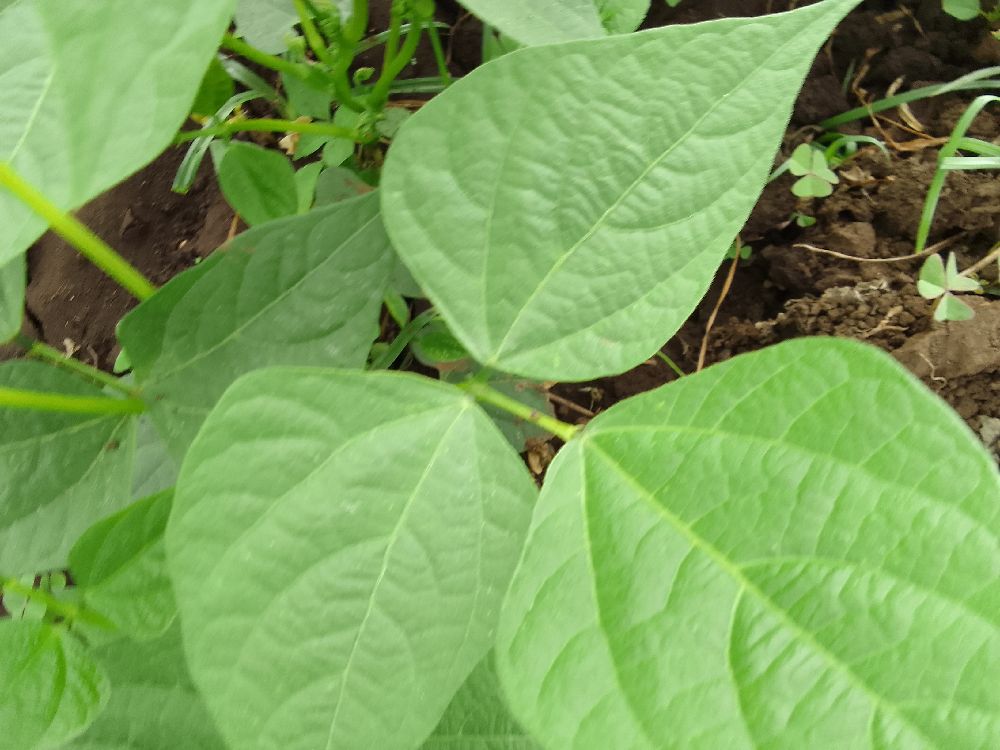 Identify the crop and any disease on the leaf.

common bean, healthy
